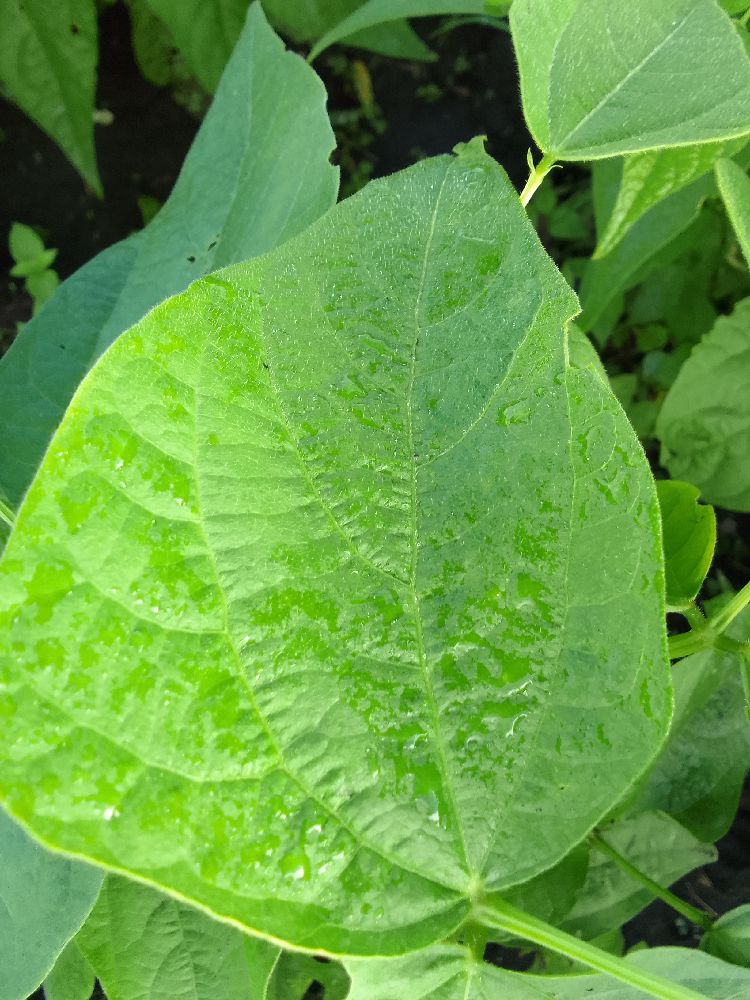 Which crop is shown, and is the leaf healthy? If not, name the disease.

common bean, healthy
